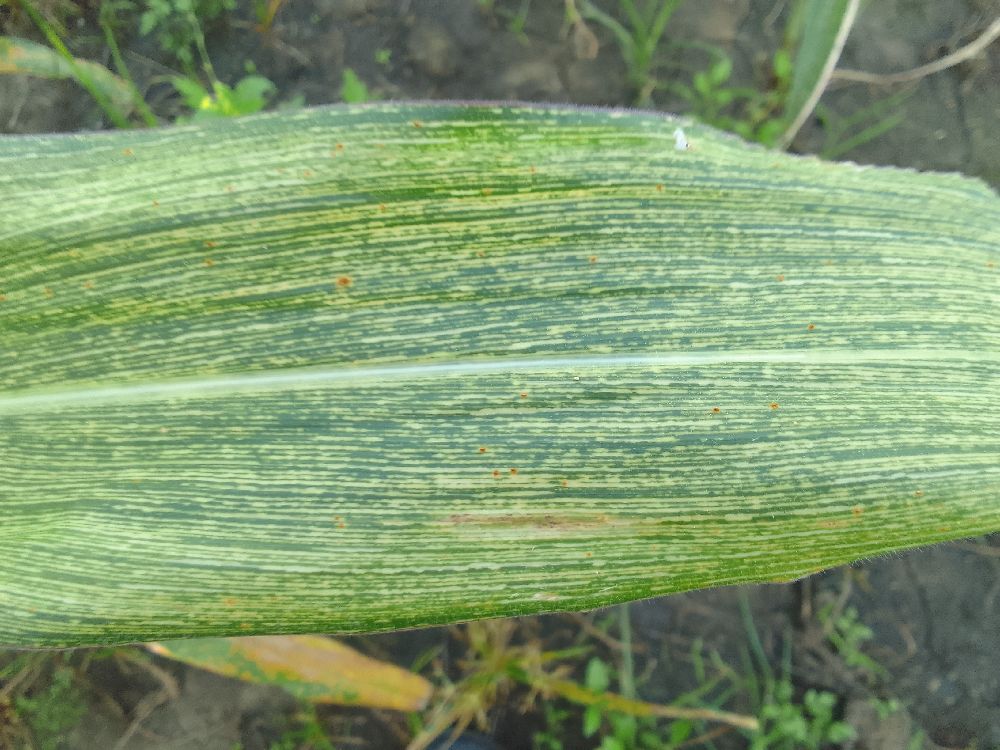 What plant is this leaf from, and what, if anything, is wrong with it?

maize, maize streak virus
